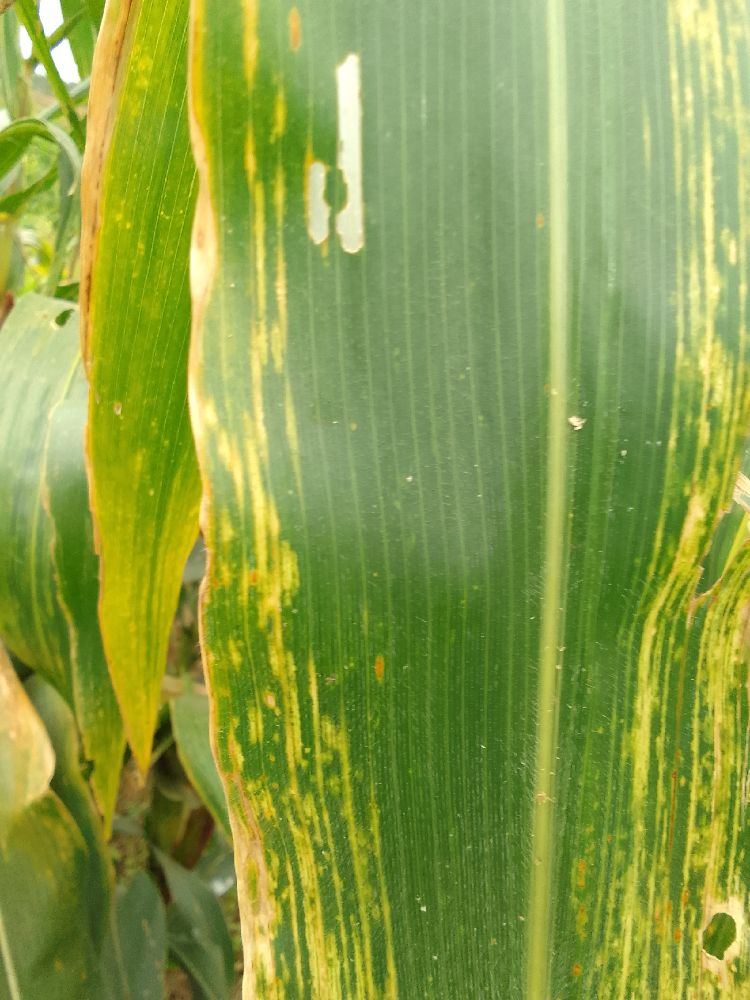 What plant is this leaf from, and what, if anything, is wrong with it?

maize, maize lethal necrosis
